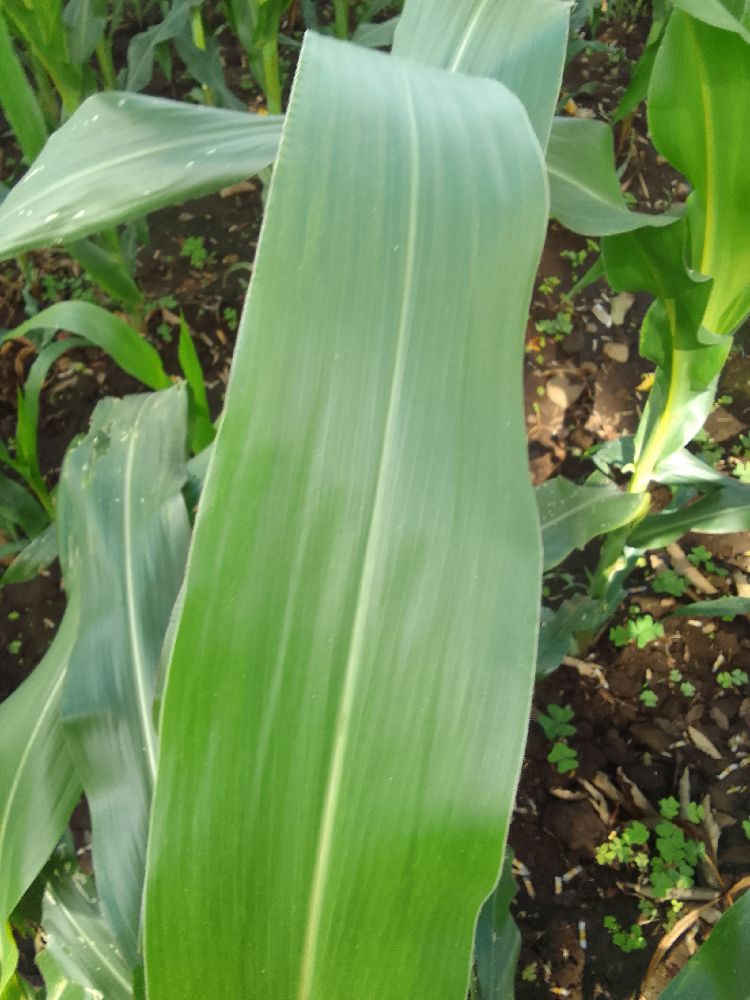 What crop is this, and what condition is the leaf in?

maize, healthy
